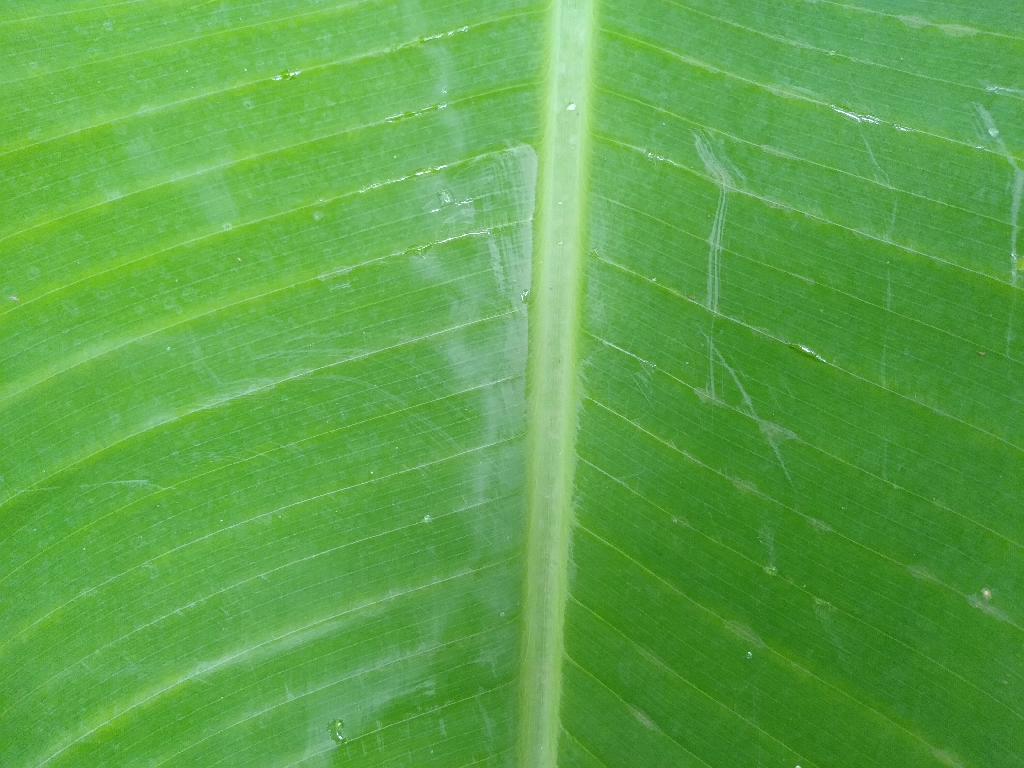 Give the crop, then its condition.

banana, healthy
